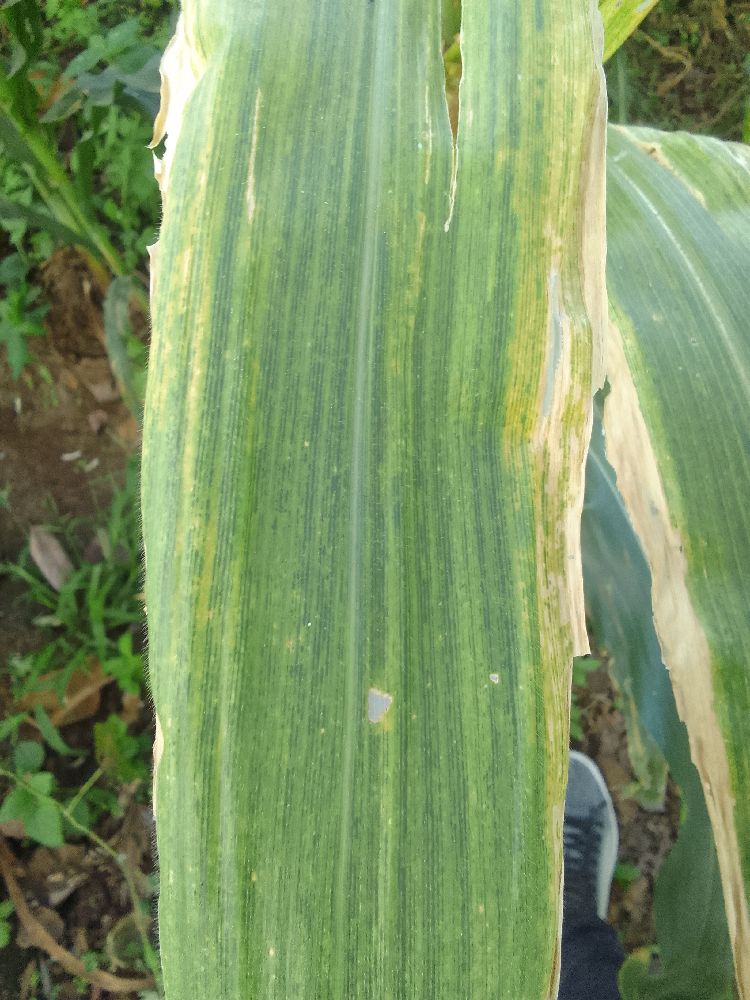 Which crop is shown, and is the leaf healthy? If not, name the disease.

maize, maize lethal necrosis
